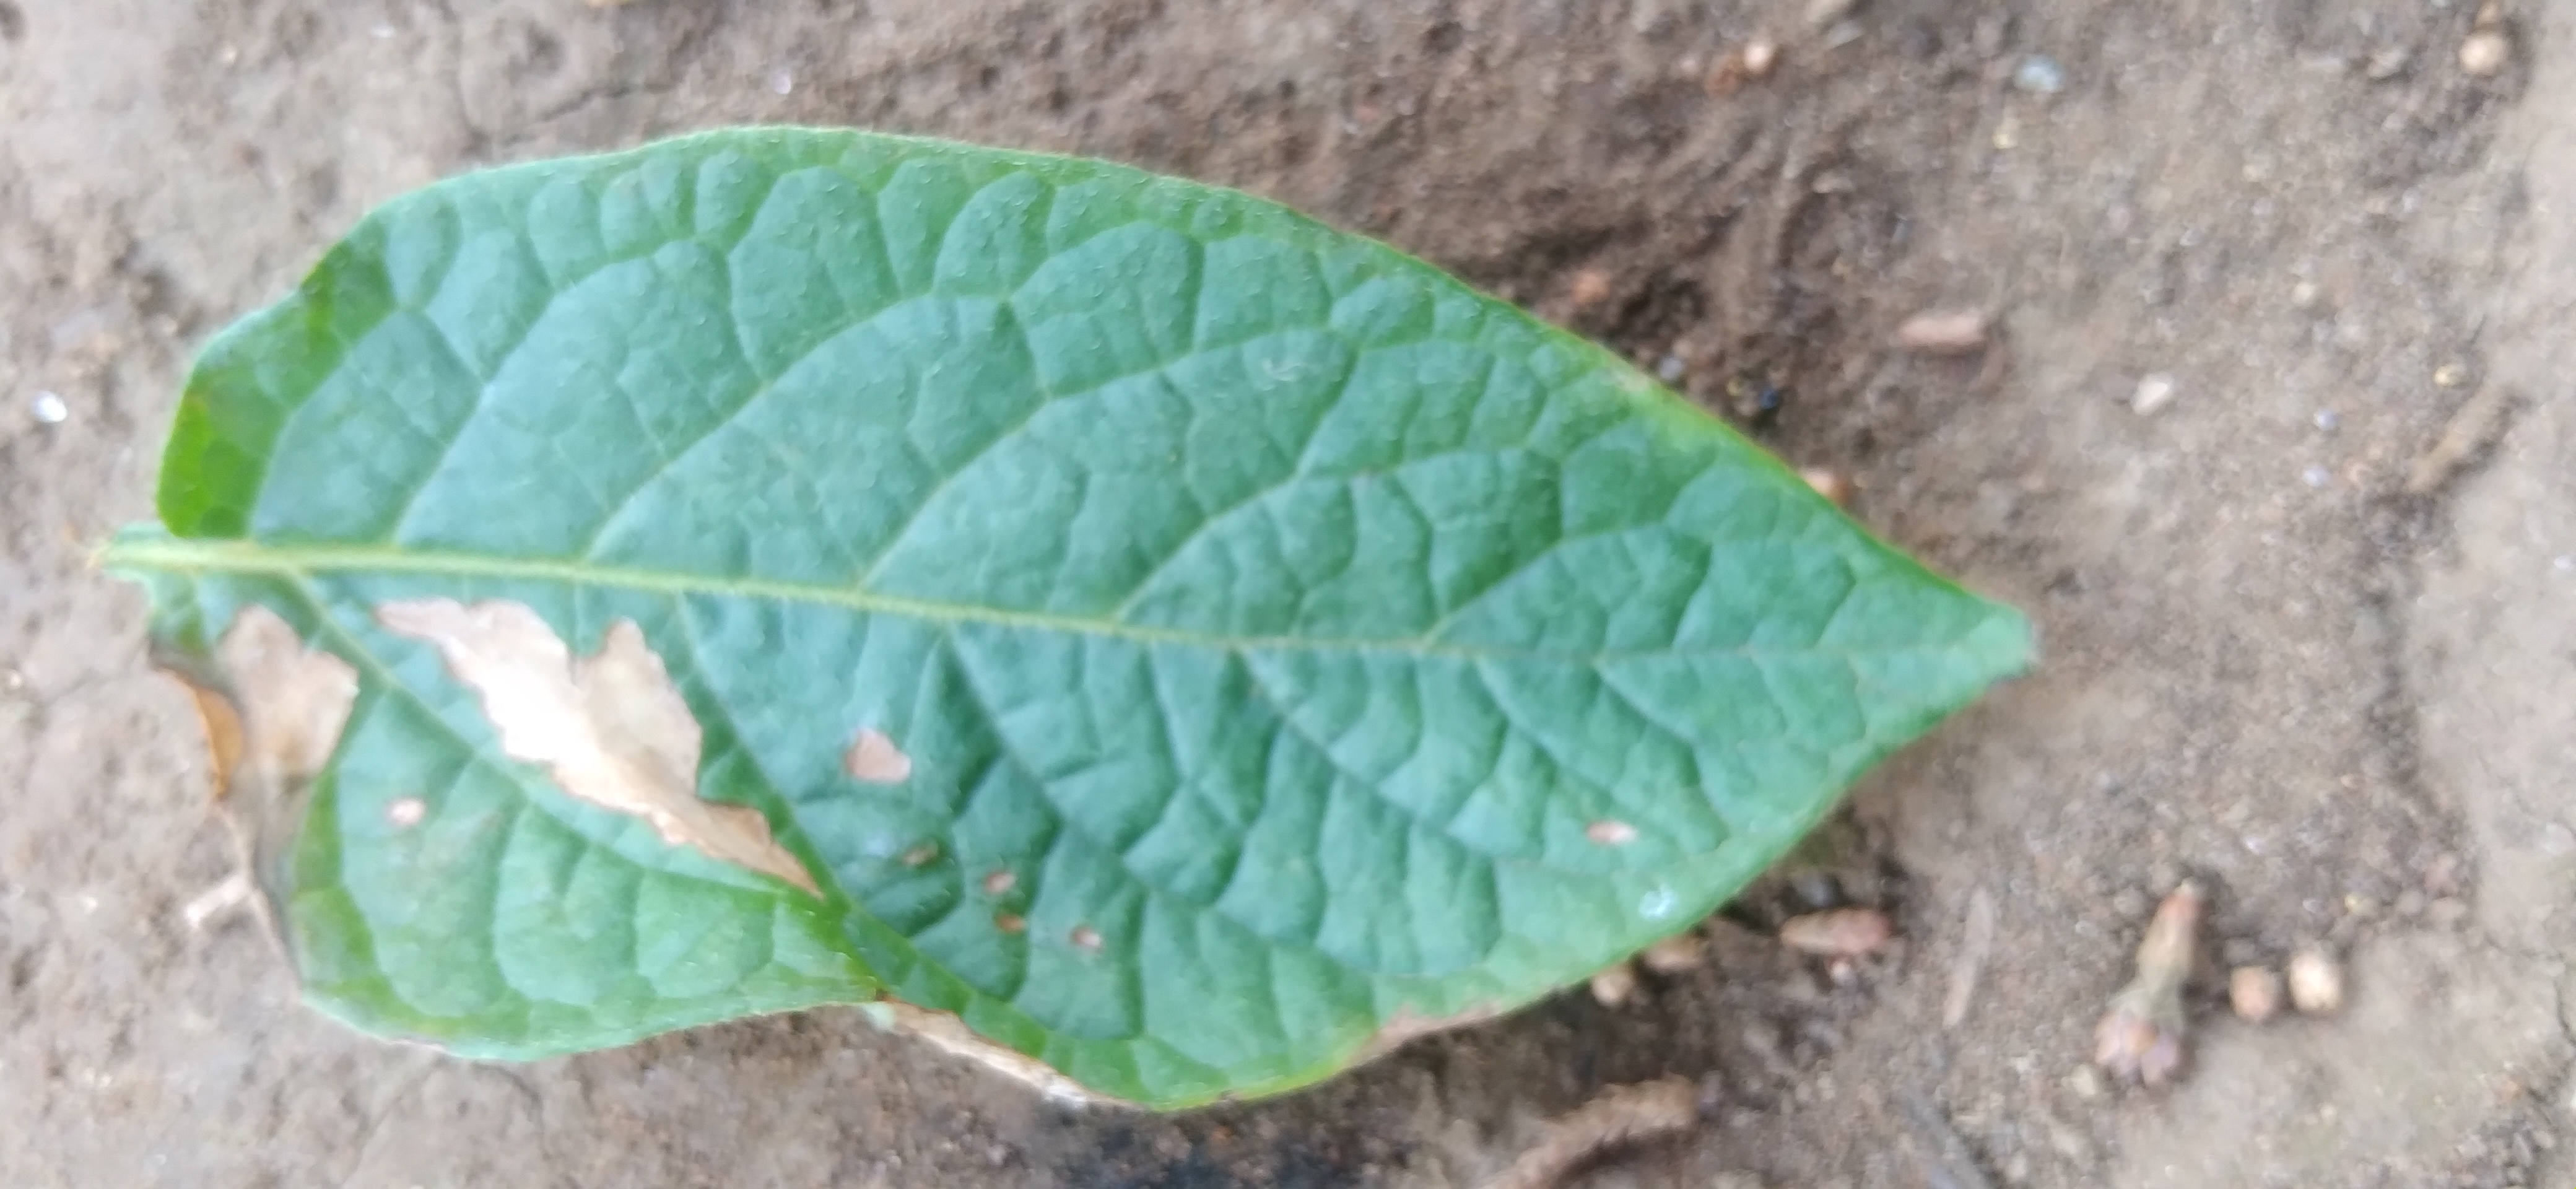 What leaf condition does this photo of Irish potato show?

early blight
